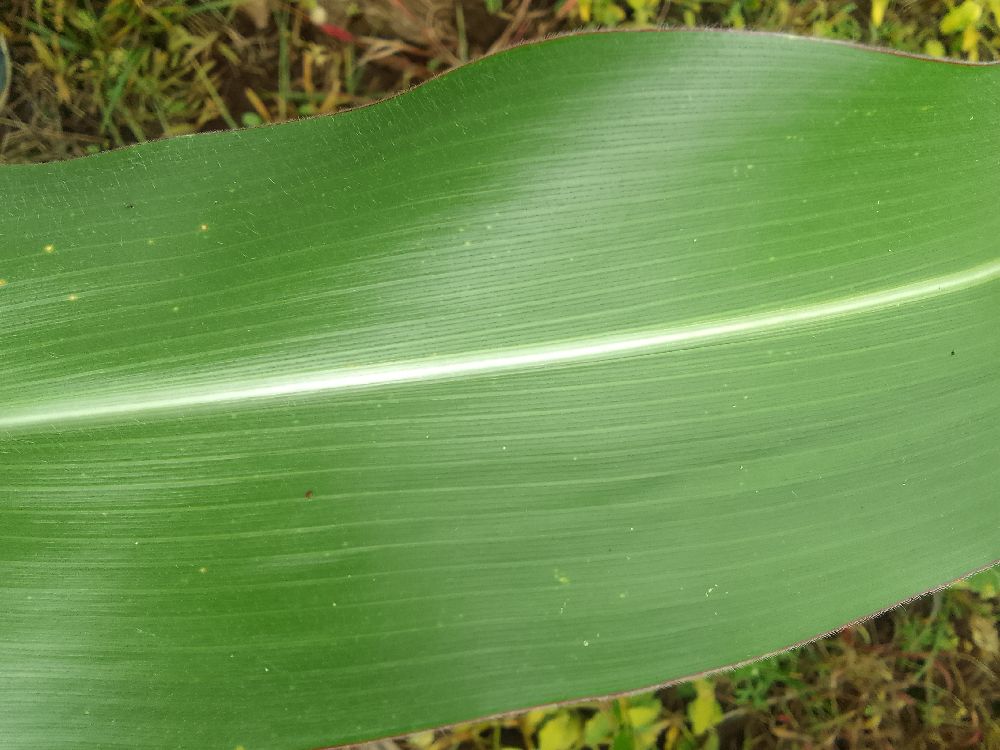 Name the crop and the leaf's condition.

maize, healthy
